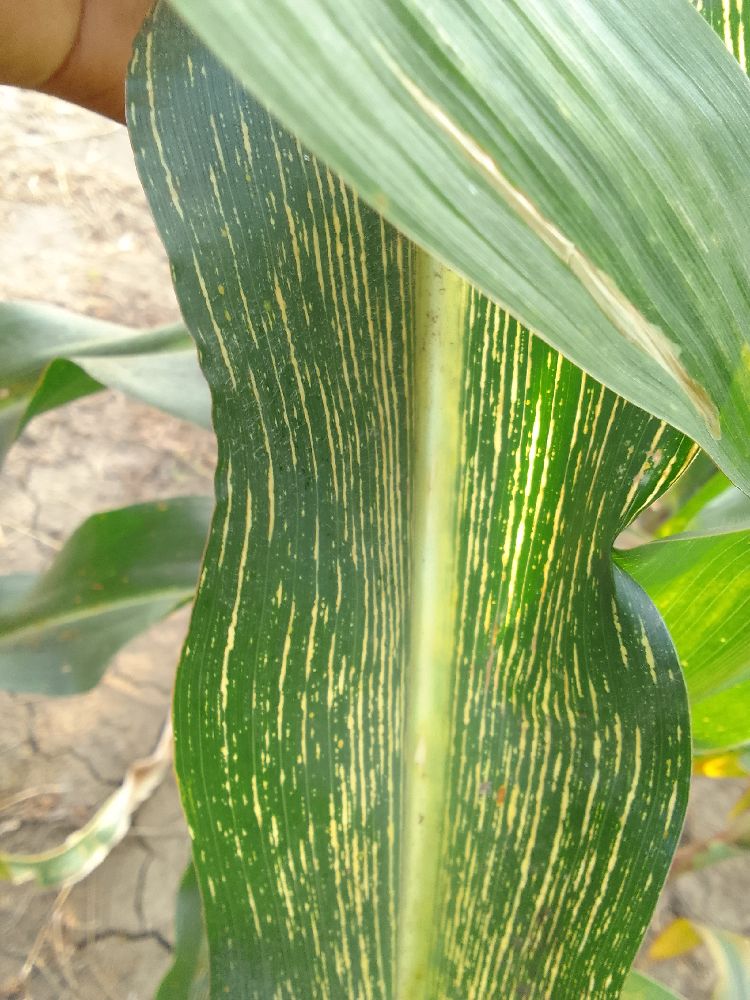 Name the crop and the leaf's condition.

maize, maize streak virus
